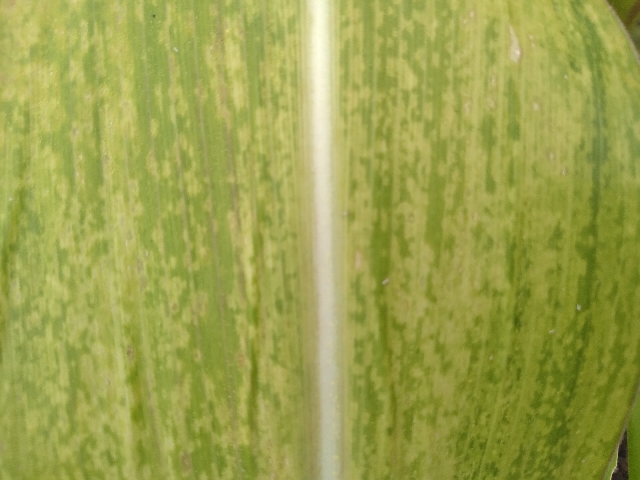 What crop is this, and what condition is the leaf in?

maize, maize lethal necrosis
